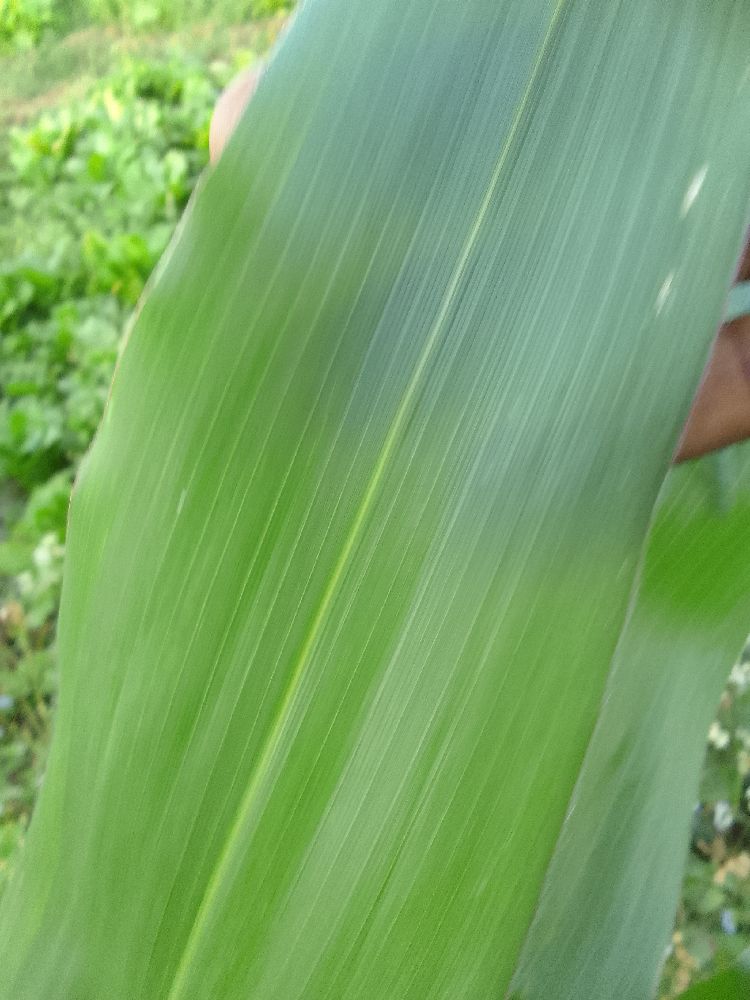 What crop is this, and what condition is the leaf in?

maize, healthy
